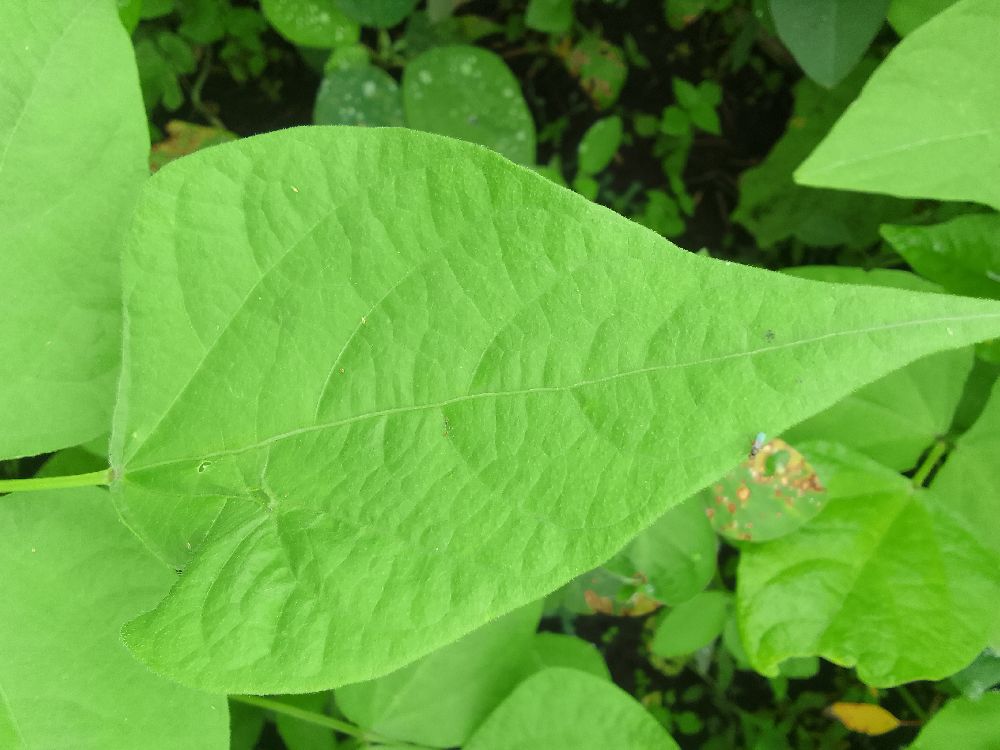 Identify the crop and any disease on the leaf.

common bean, healthy
